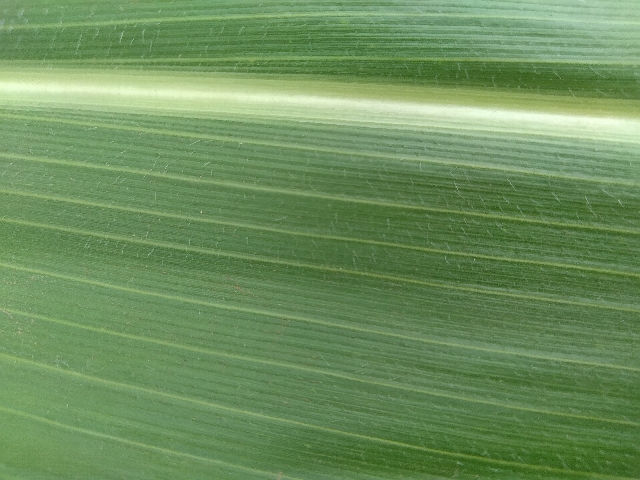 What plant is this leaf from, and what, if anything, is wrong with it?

maize, healthy
